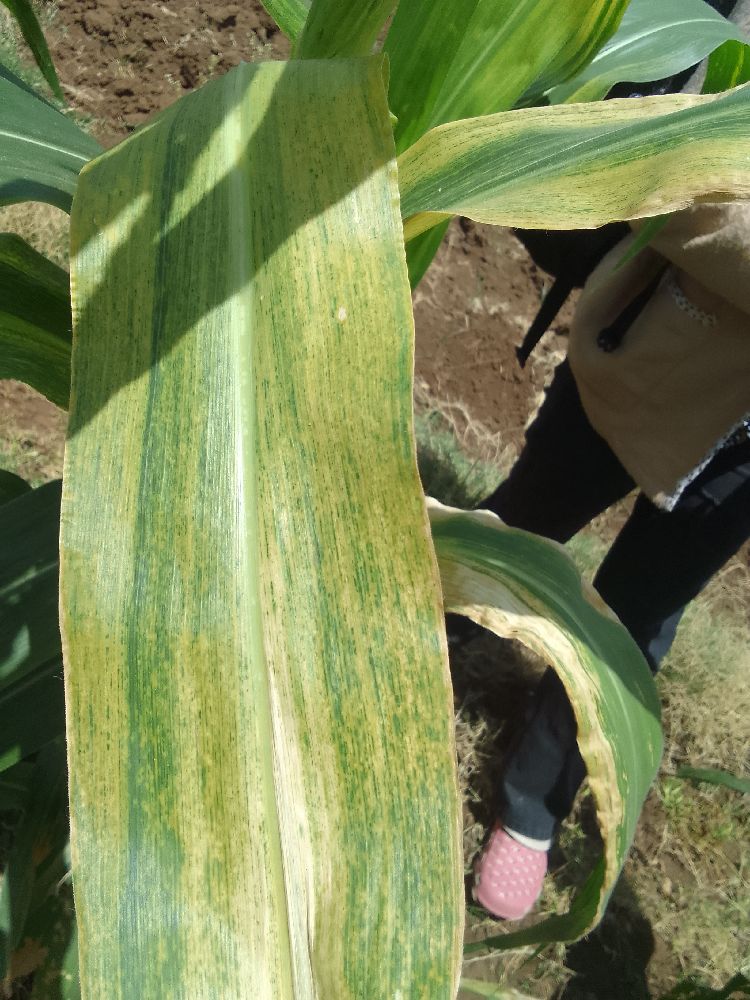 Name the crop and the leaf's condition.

maize, maize lethal necrosis
